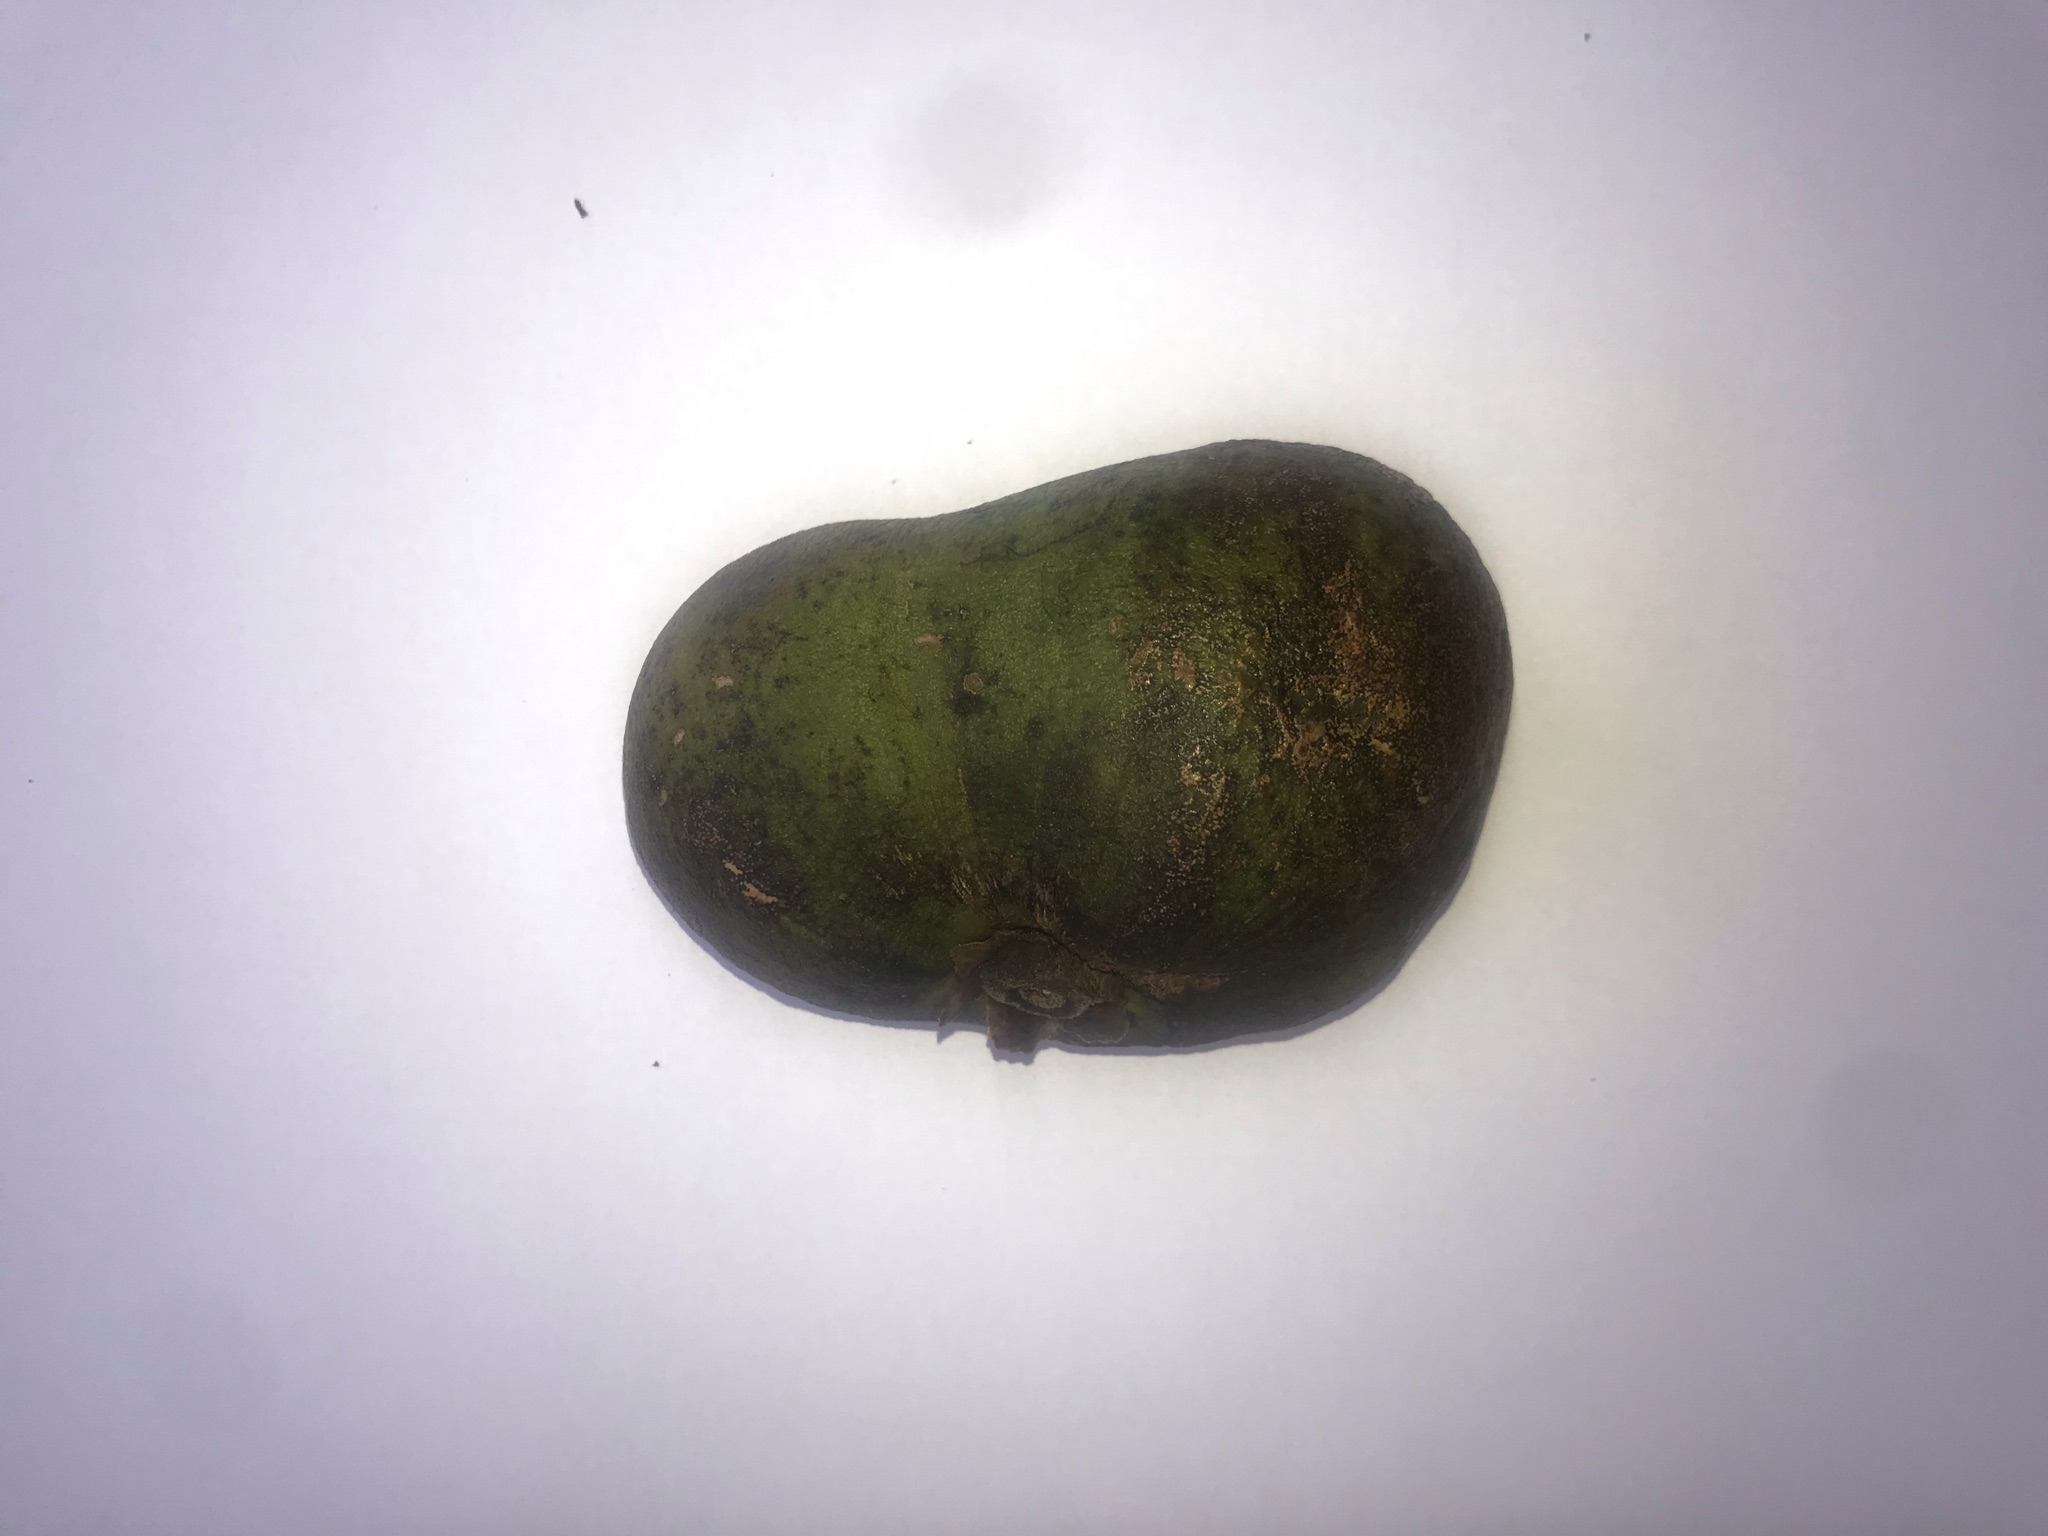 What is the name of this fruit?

pequi
